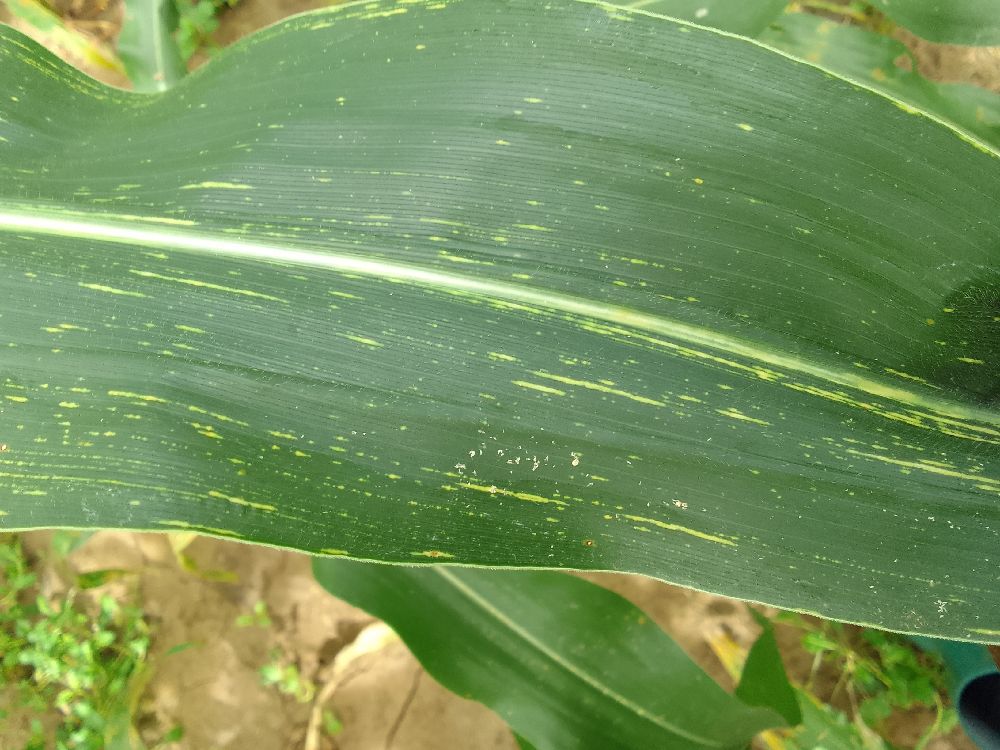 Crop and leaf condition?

maize, maize streak virus
